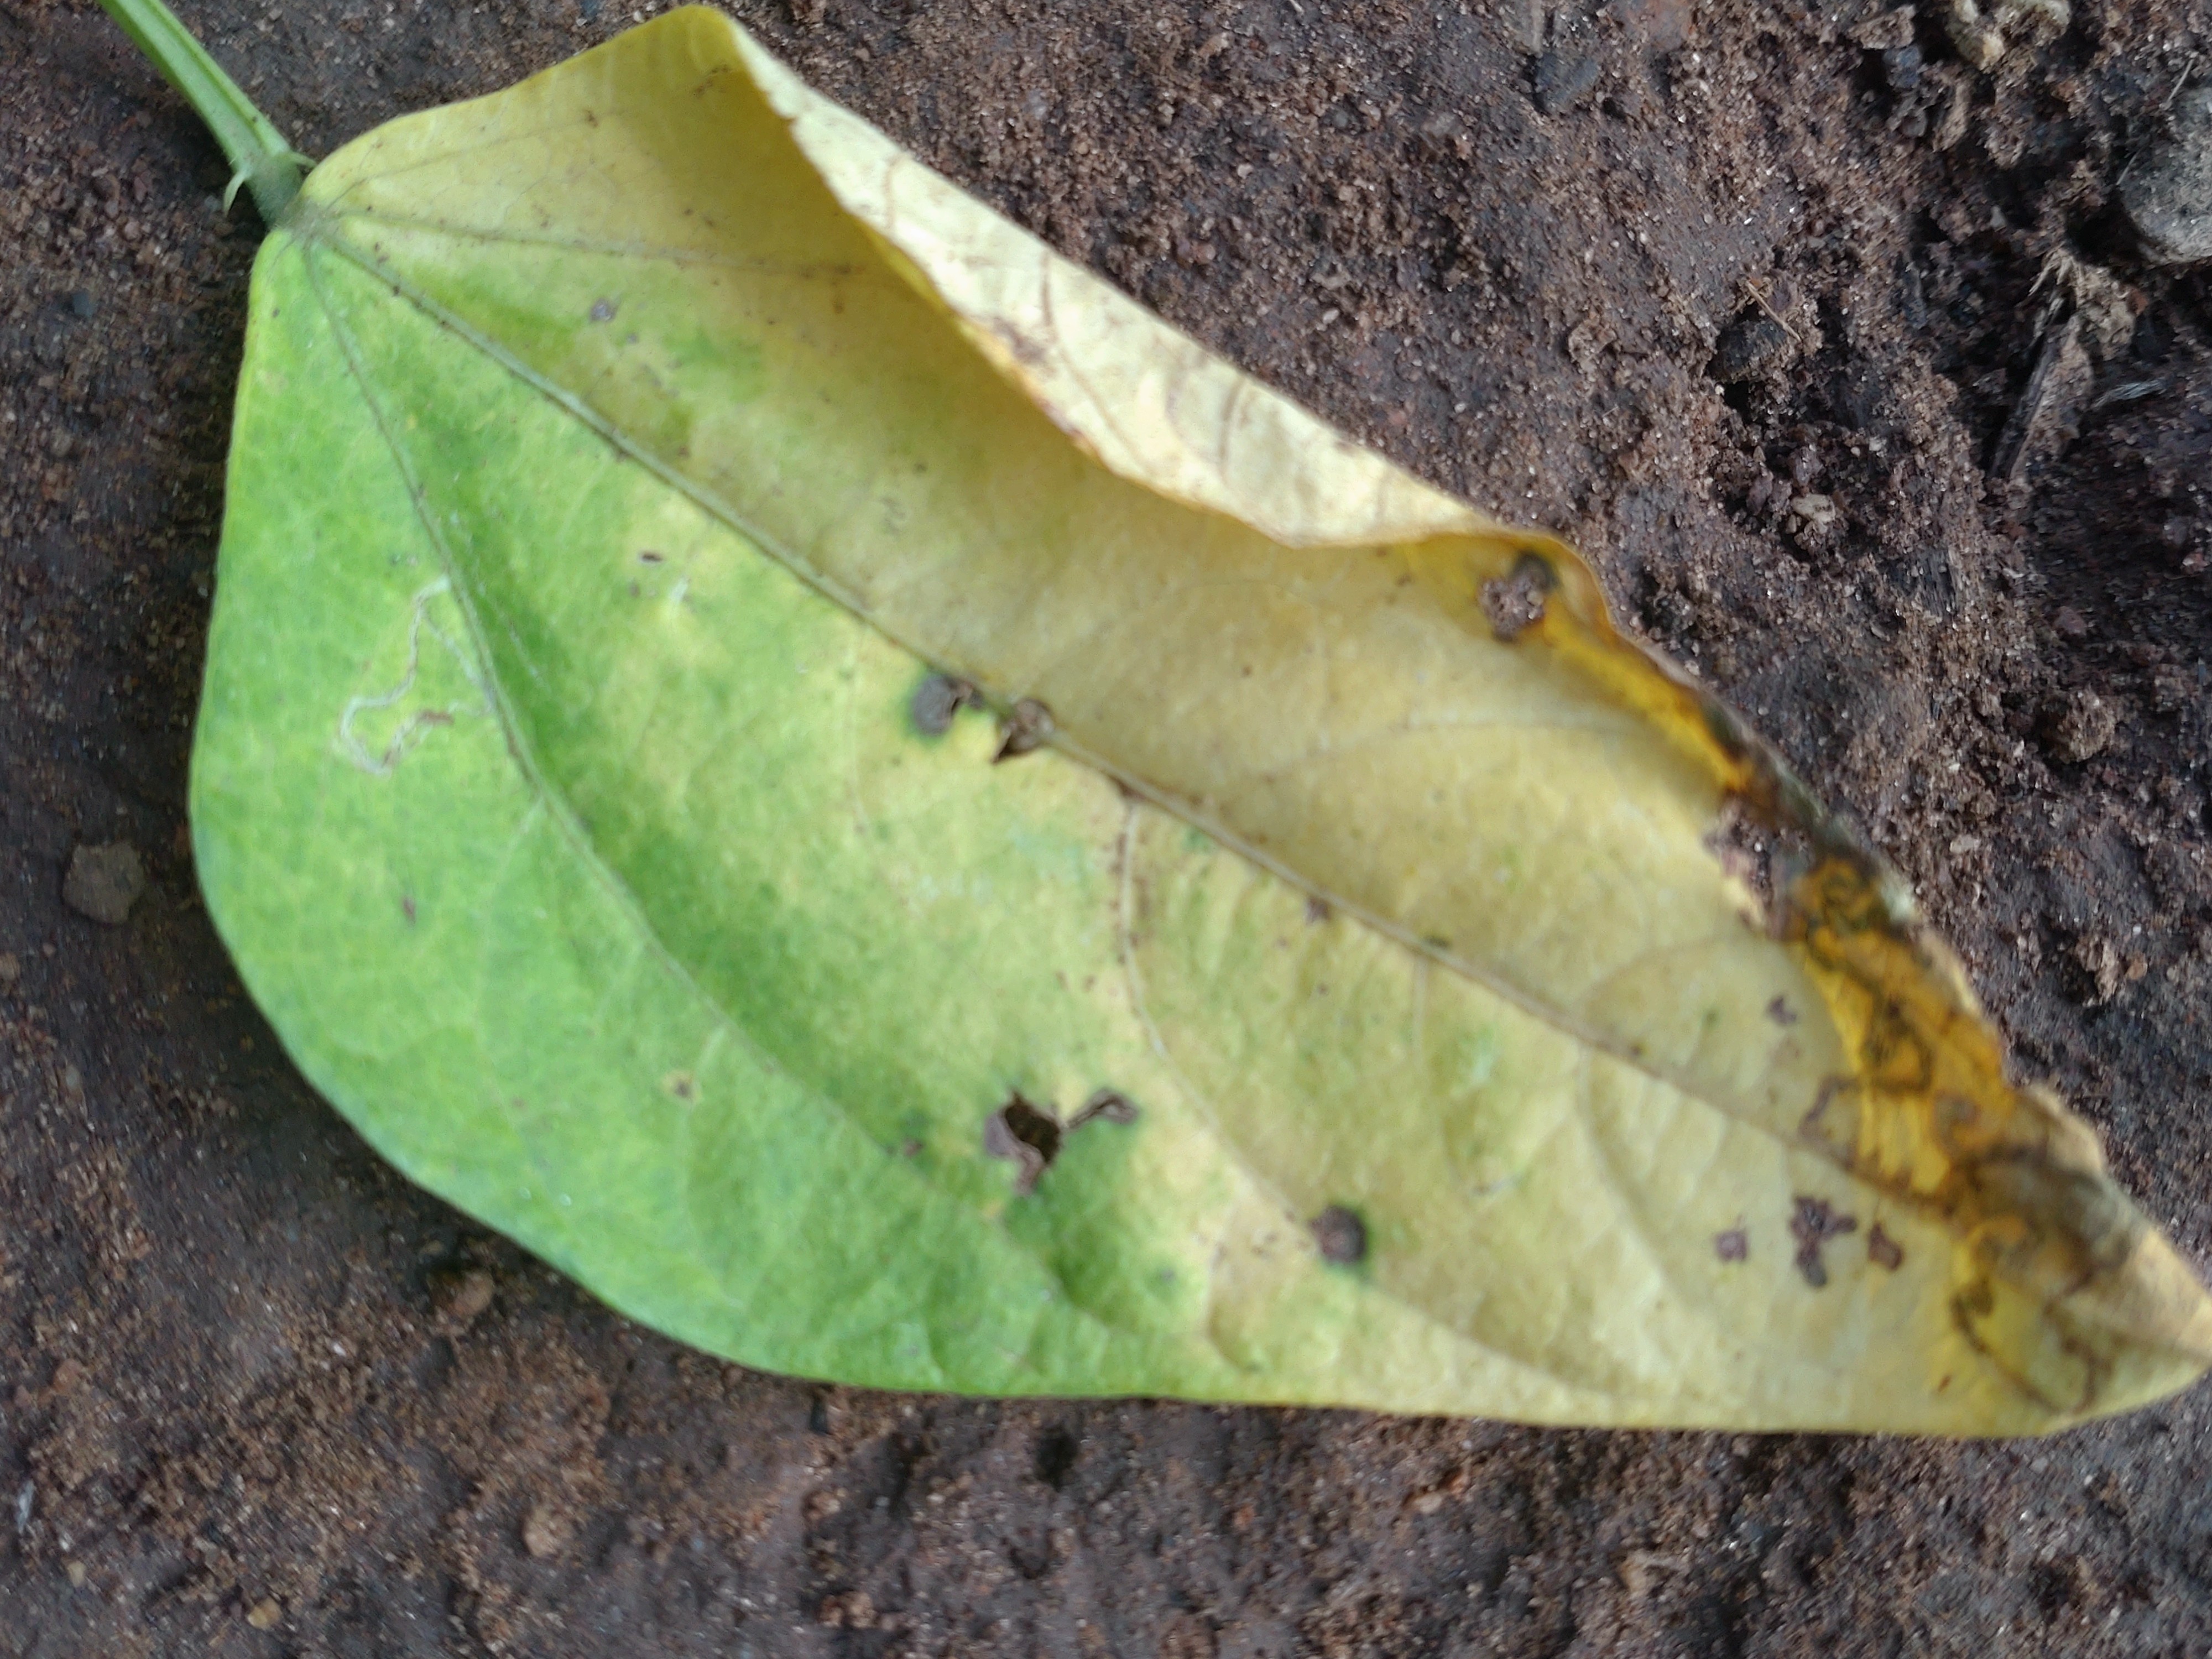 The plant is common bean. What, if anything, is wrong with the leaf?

anthracnose
